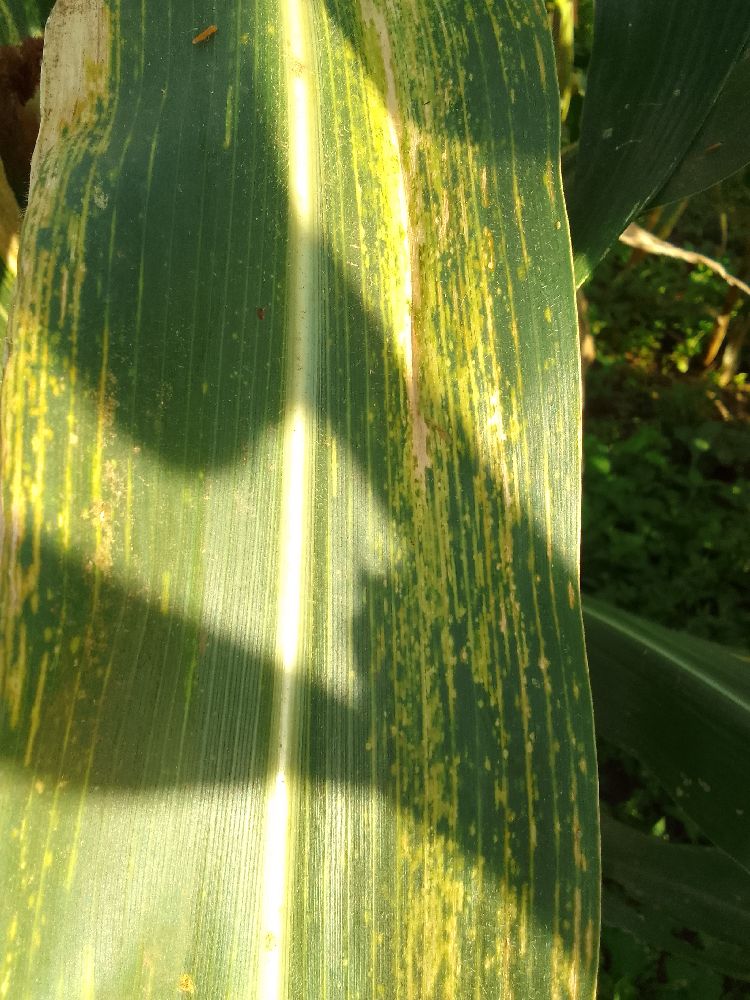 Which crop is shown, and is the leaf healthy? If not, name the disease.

maize, maize lethal necrosis
